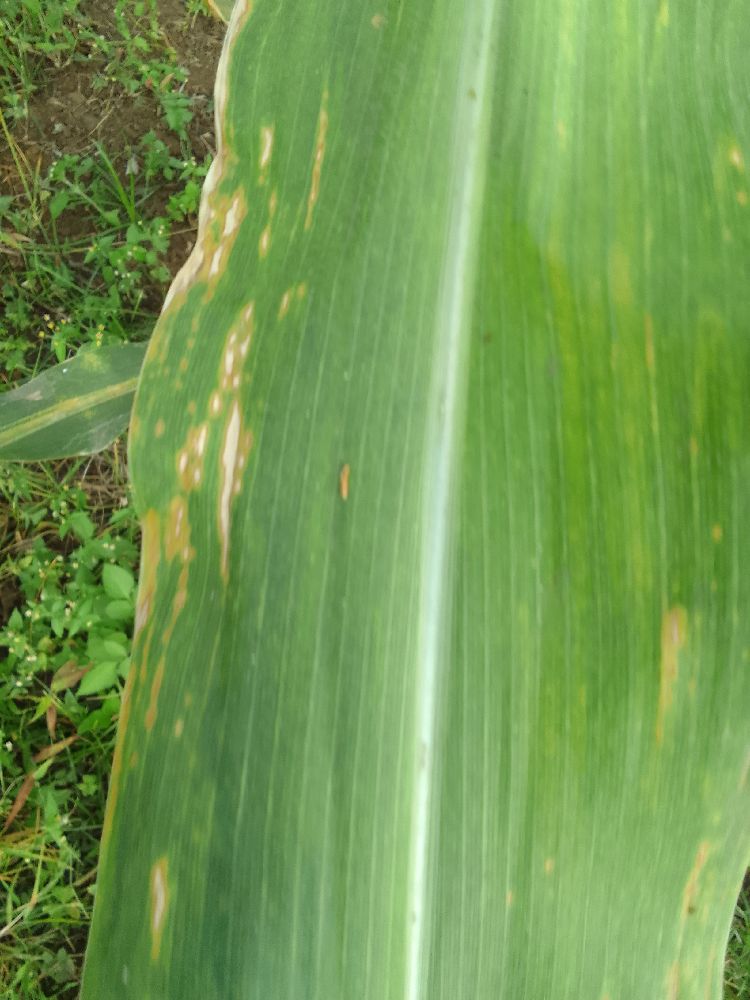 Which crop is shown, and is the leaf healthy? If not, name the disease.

maize, maize lethal necrosis
